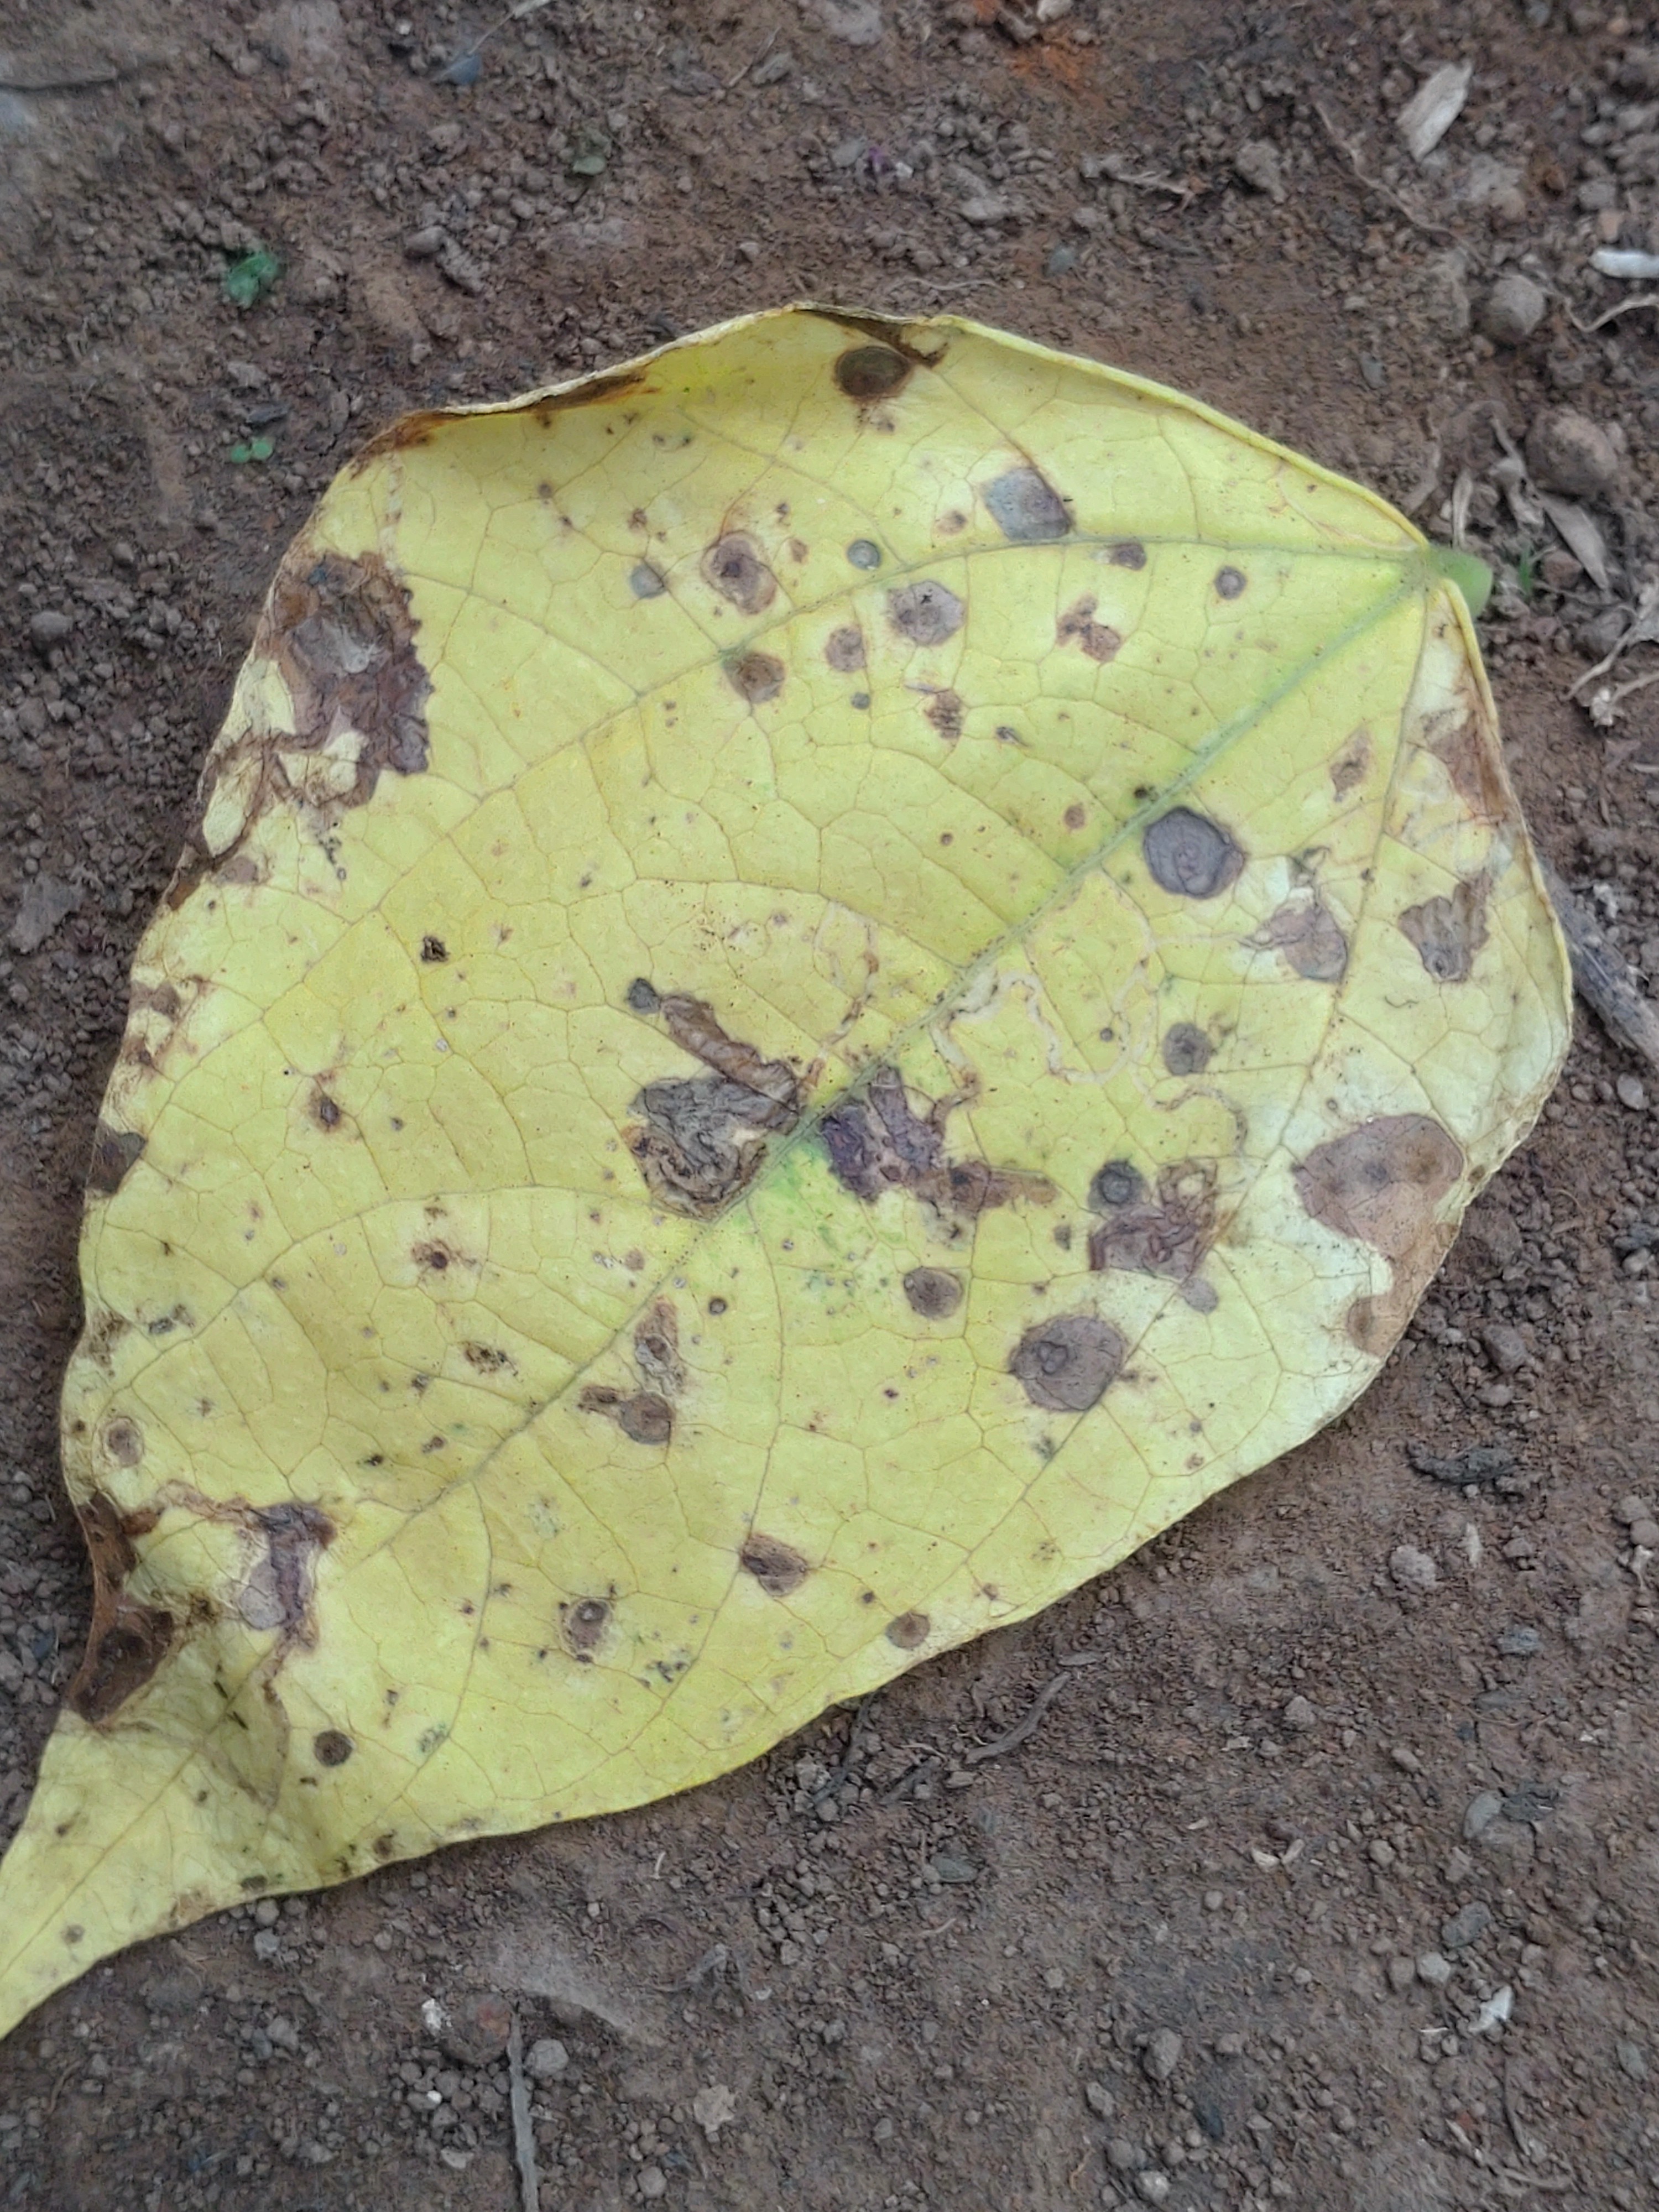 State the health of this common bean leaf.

anthracnose
